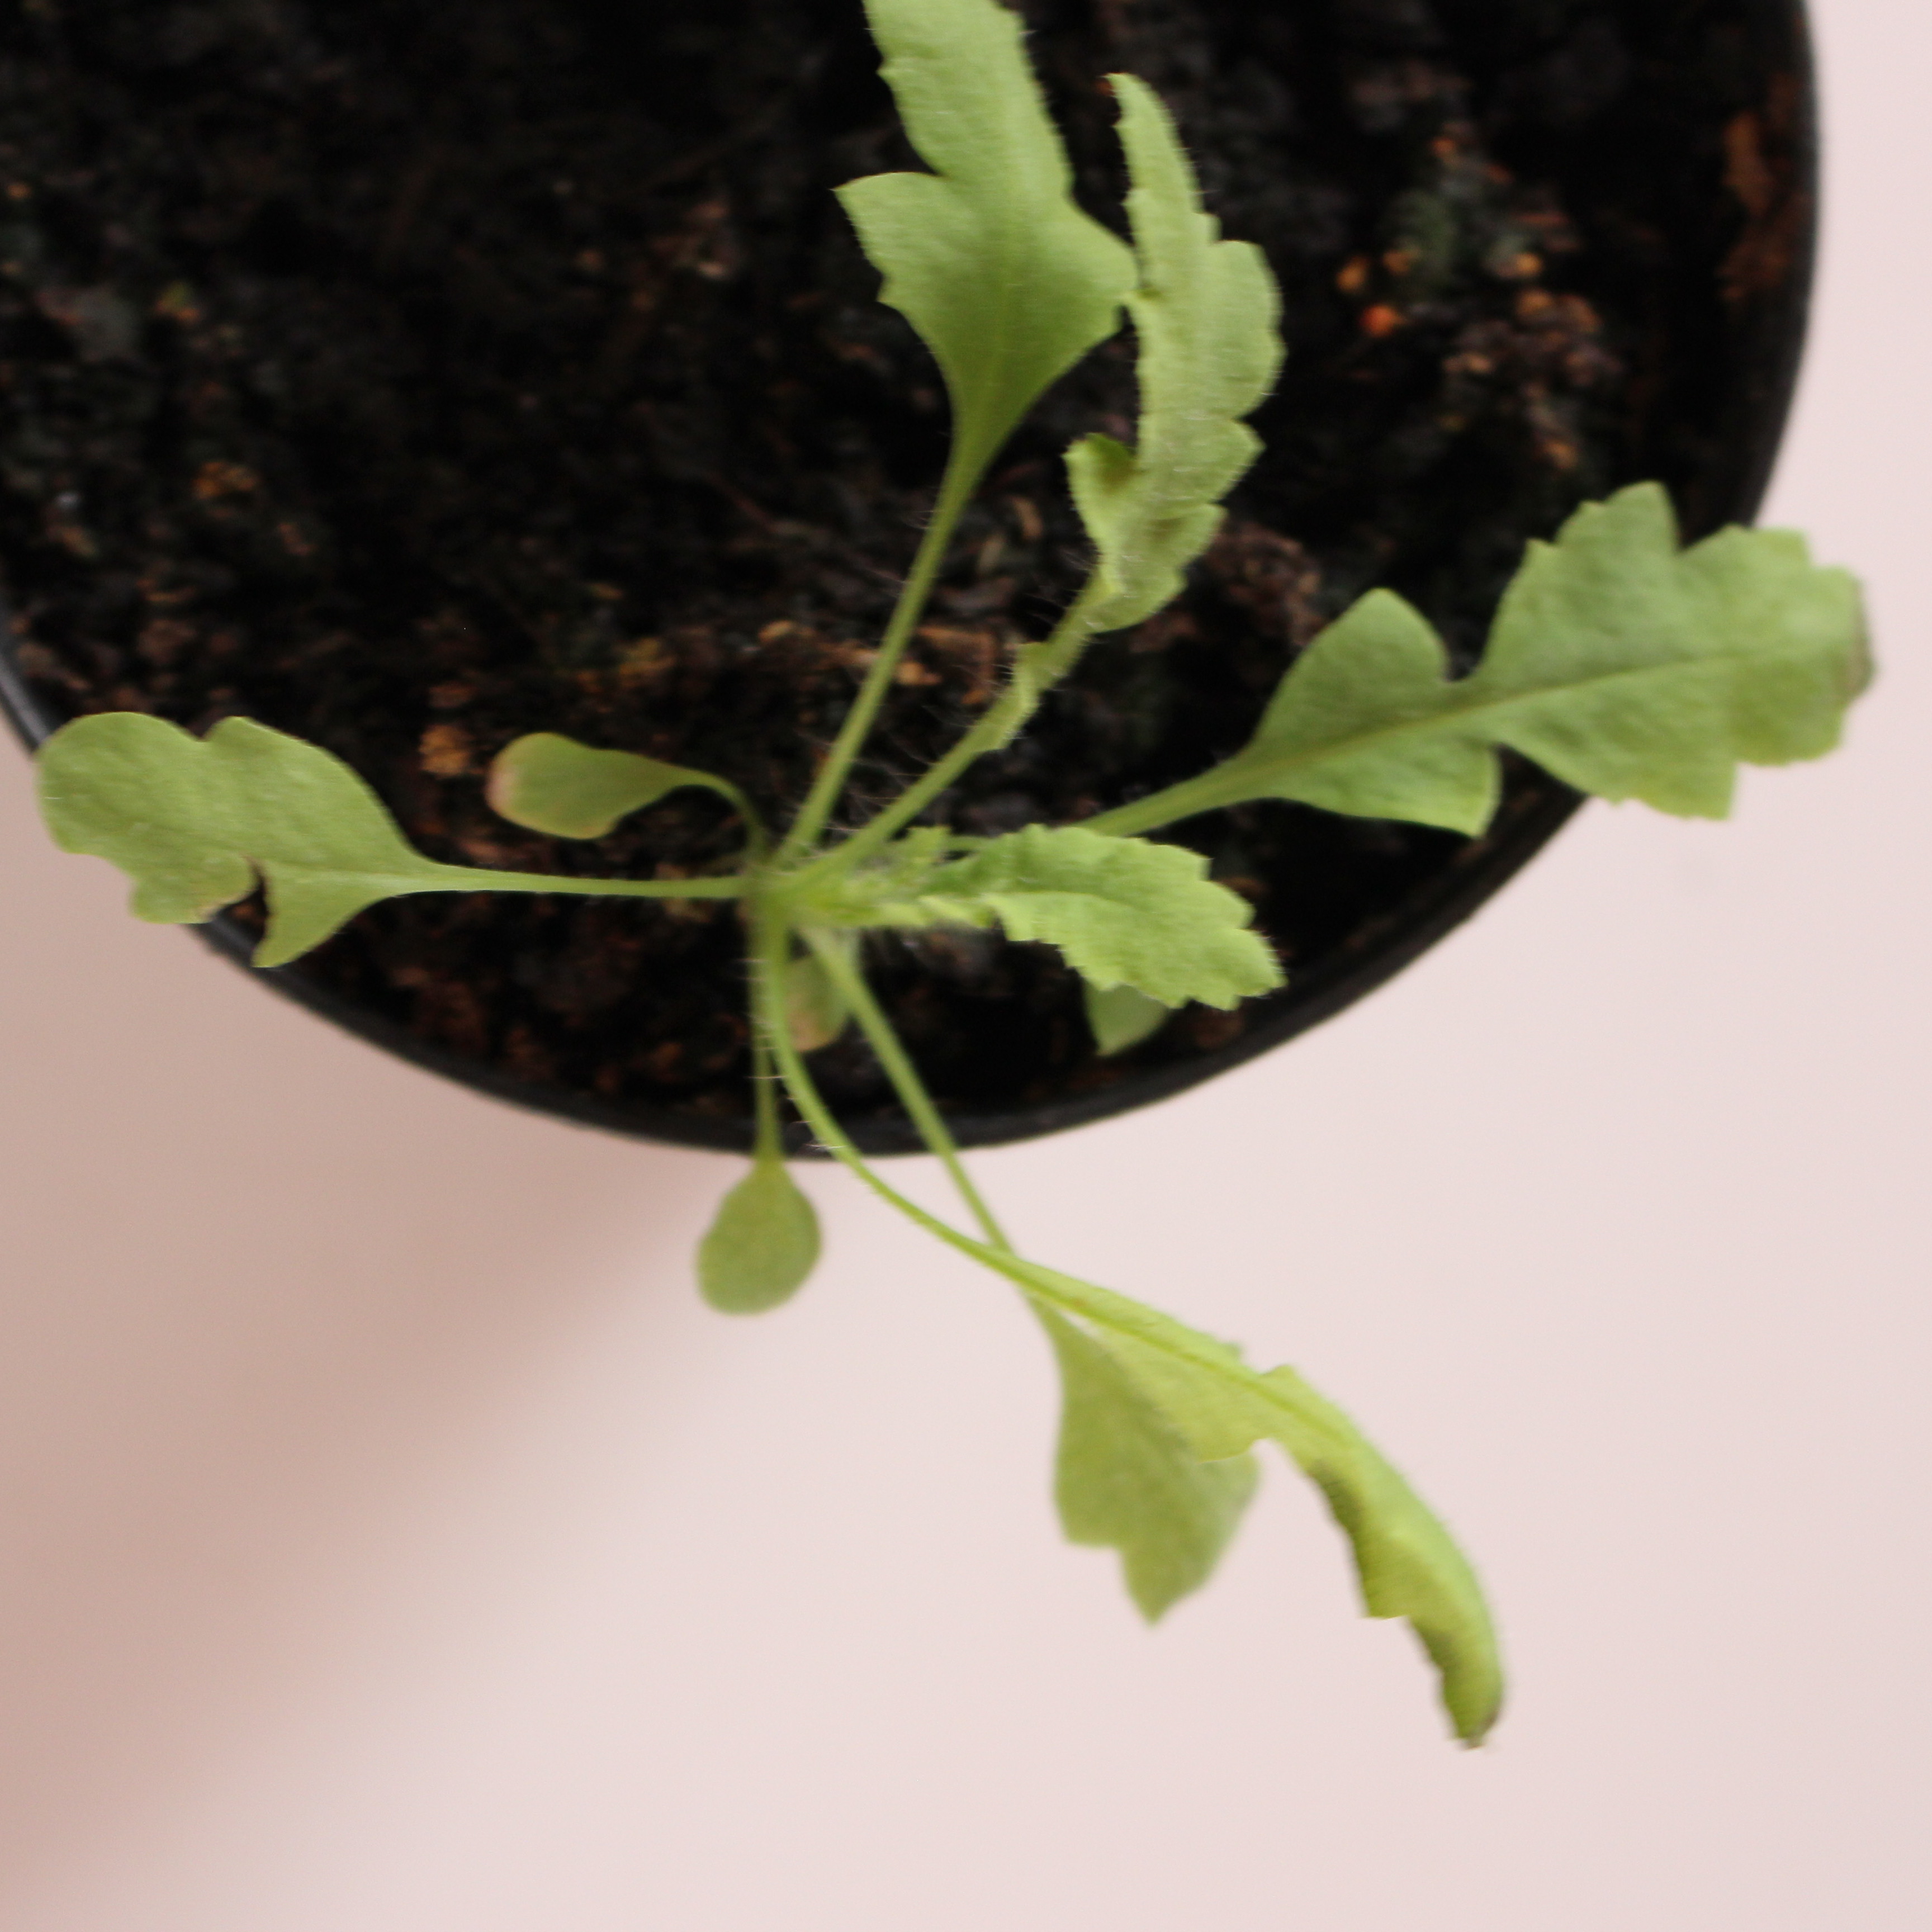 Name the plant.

Papaver rhoeas
